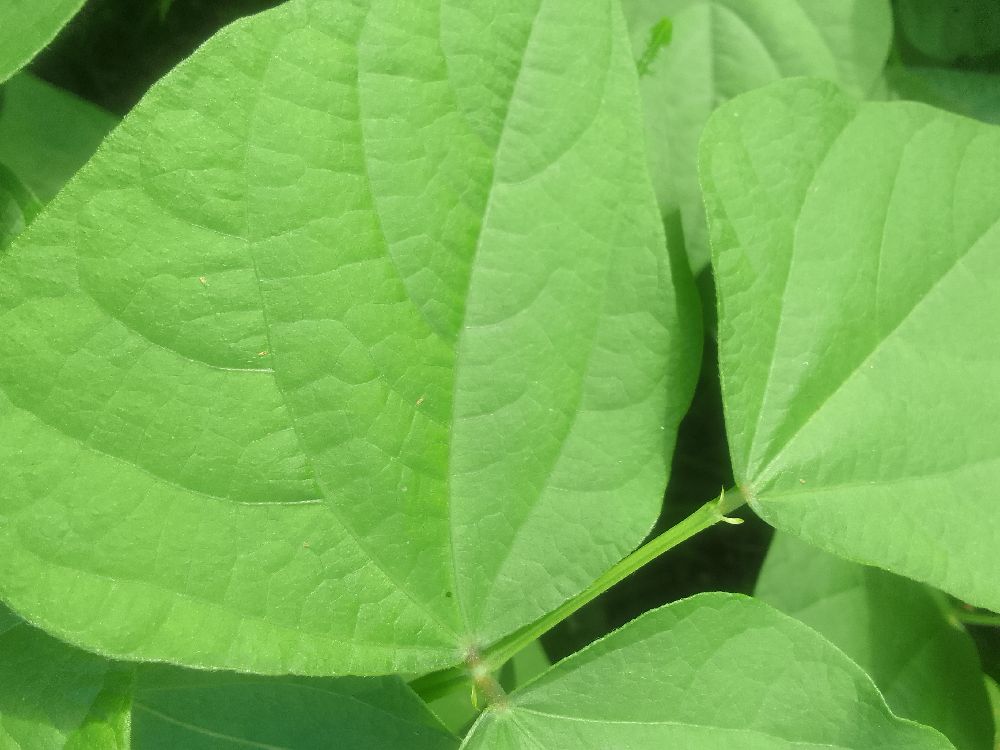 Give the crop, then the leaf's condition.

common bean, healthy
